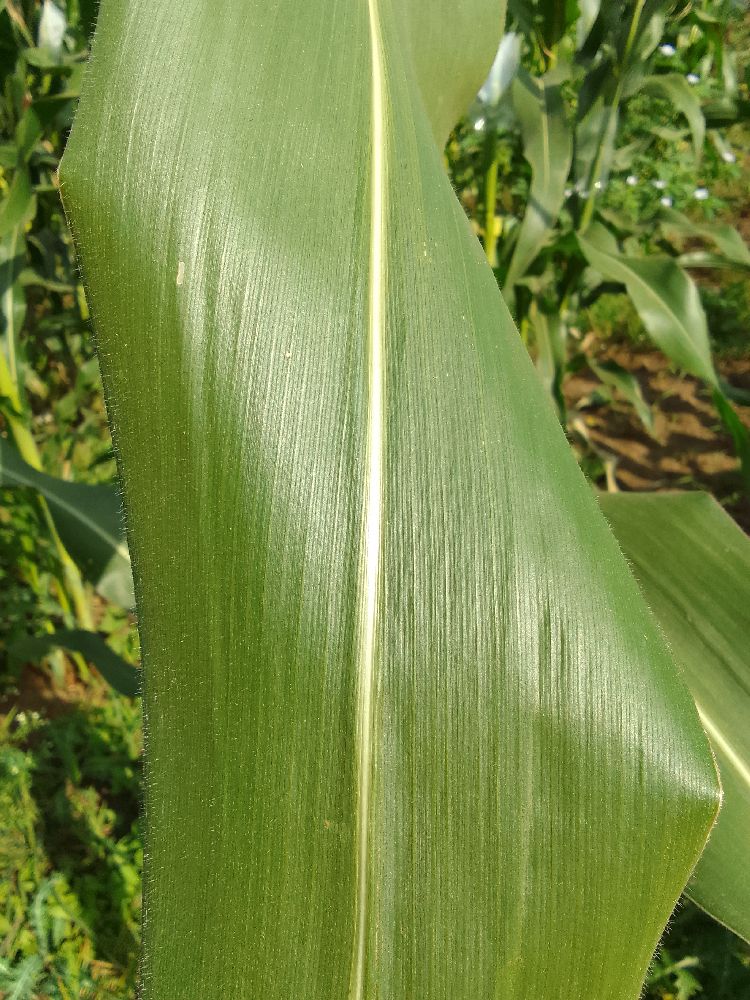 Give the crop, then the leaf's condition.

maize, healthy
